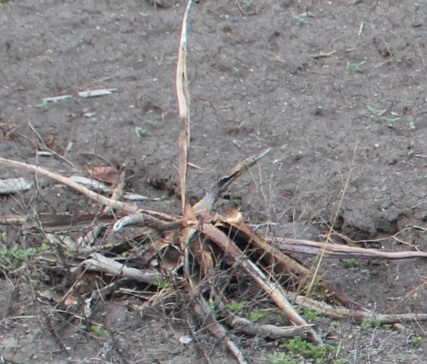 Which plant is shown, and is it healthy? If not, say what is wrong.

agave, sick
